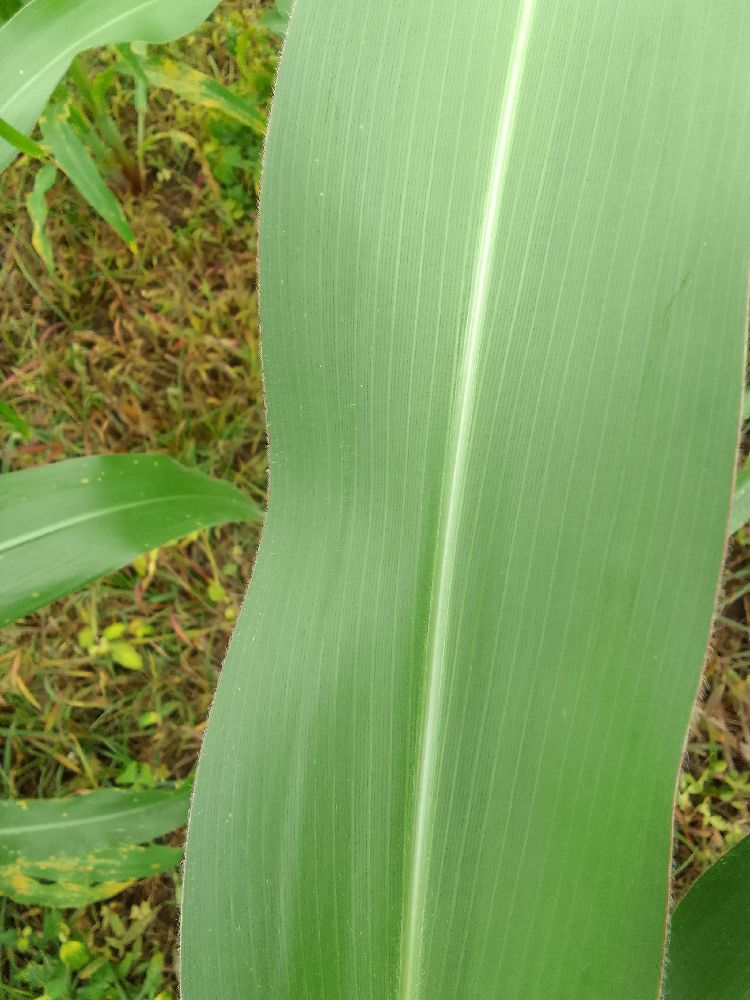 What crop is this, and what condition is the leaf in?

maize, healthy
